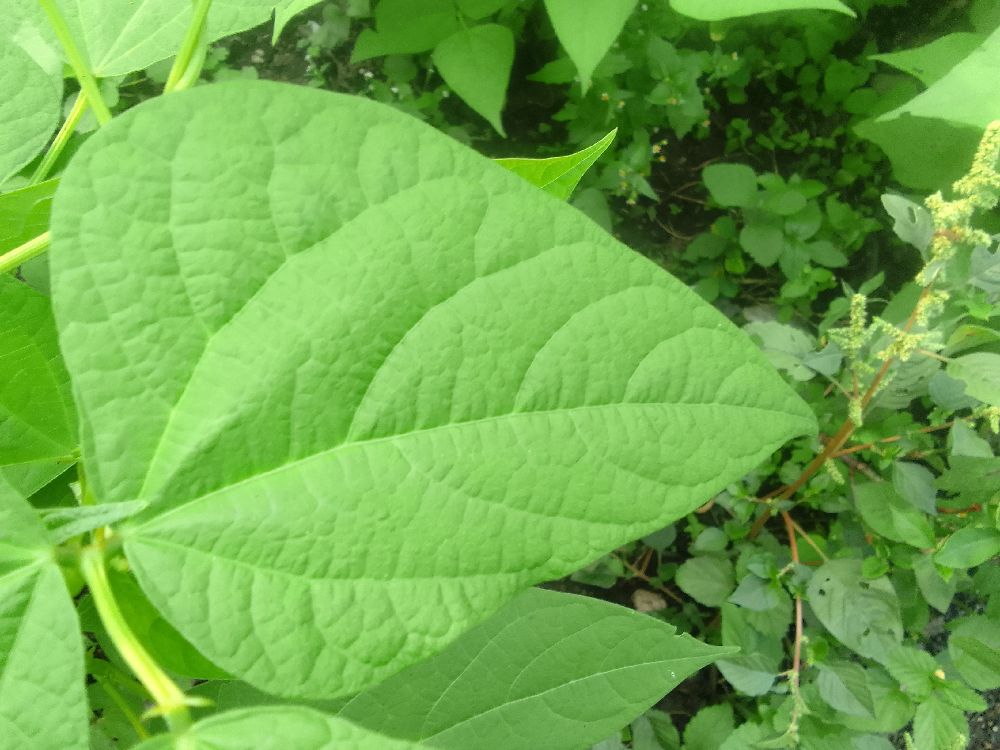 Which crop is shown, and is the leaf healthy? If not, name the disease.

common bean, healthy
